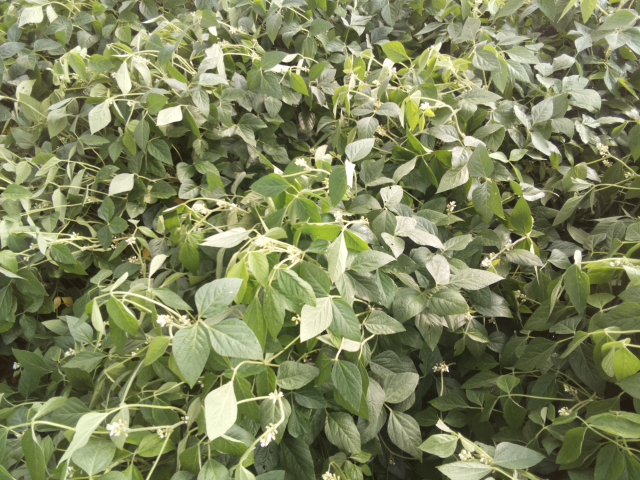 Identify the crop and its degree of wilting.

soybean, slight leaflet or petiole turgor loss in upper canopy
